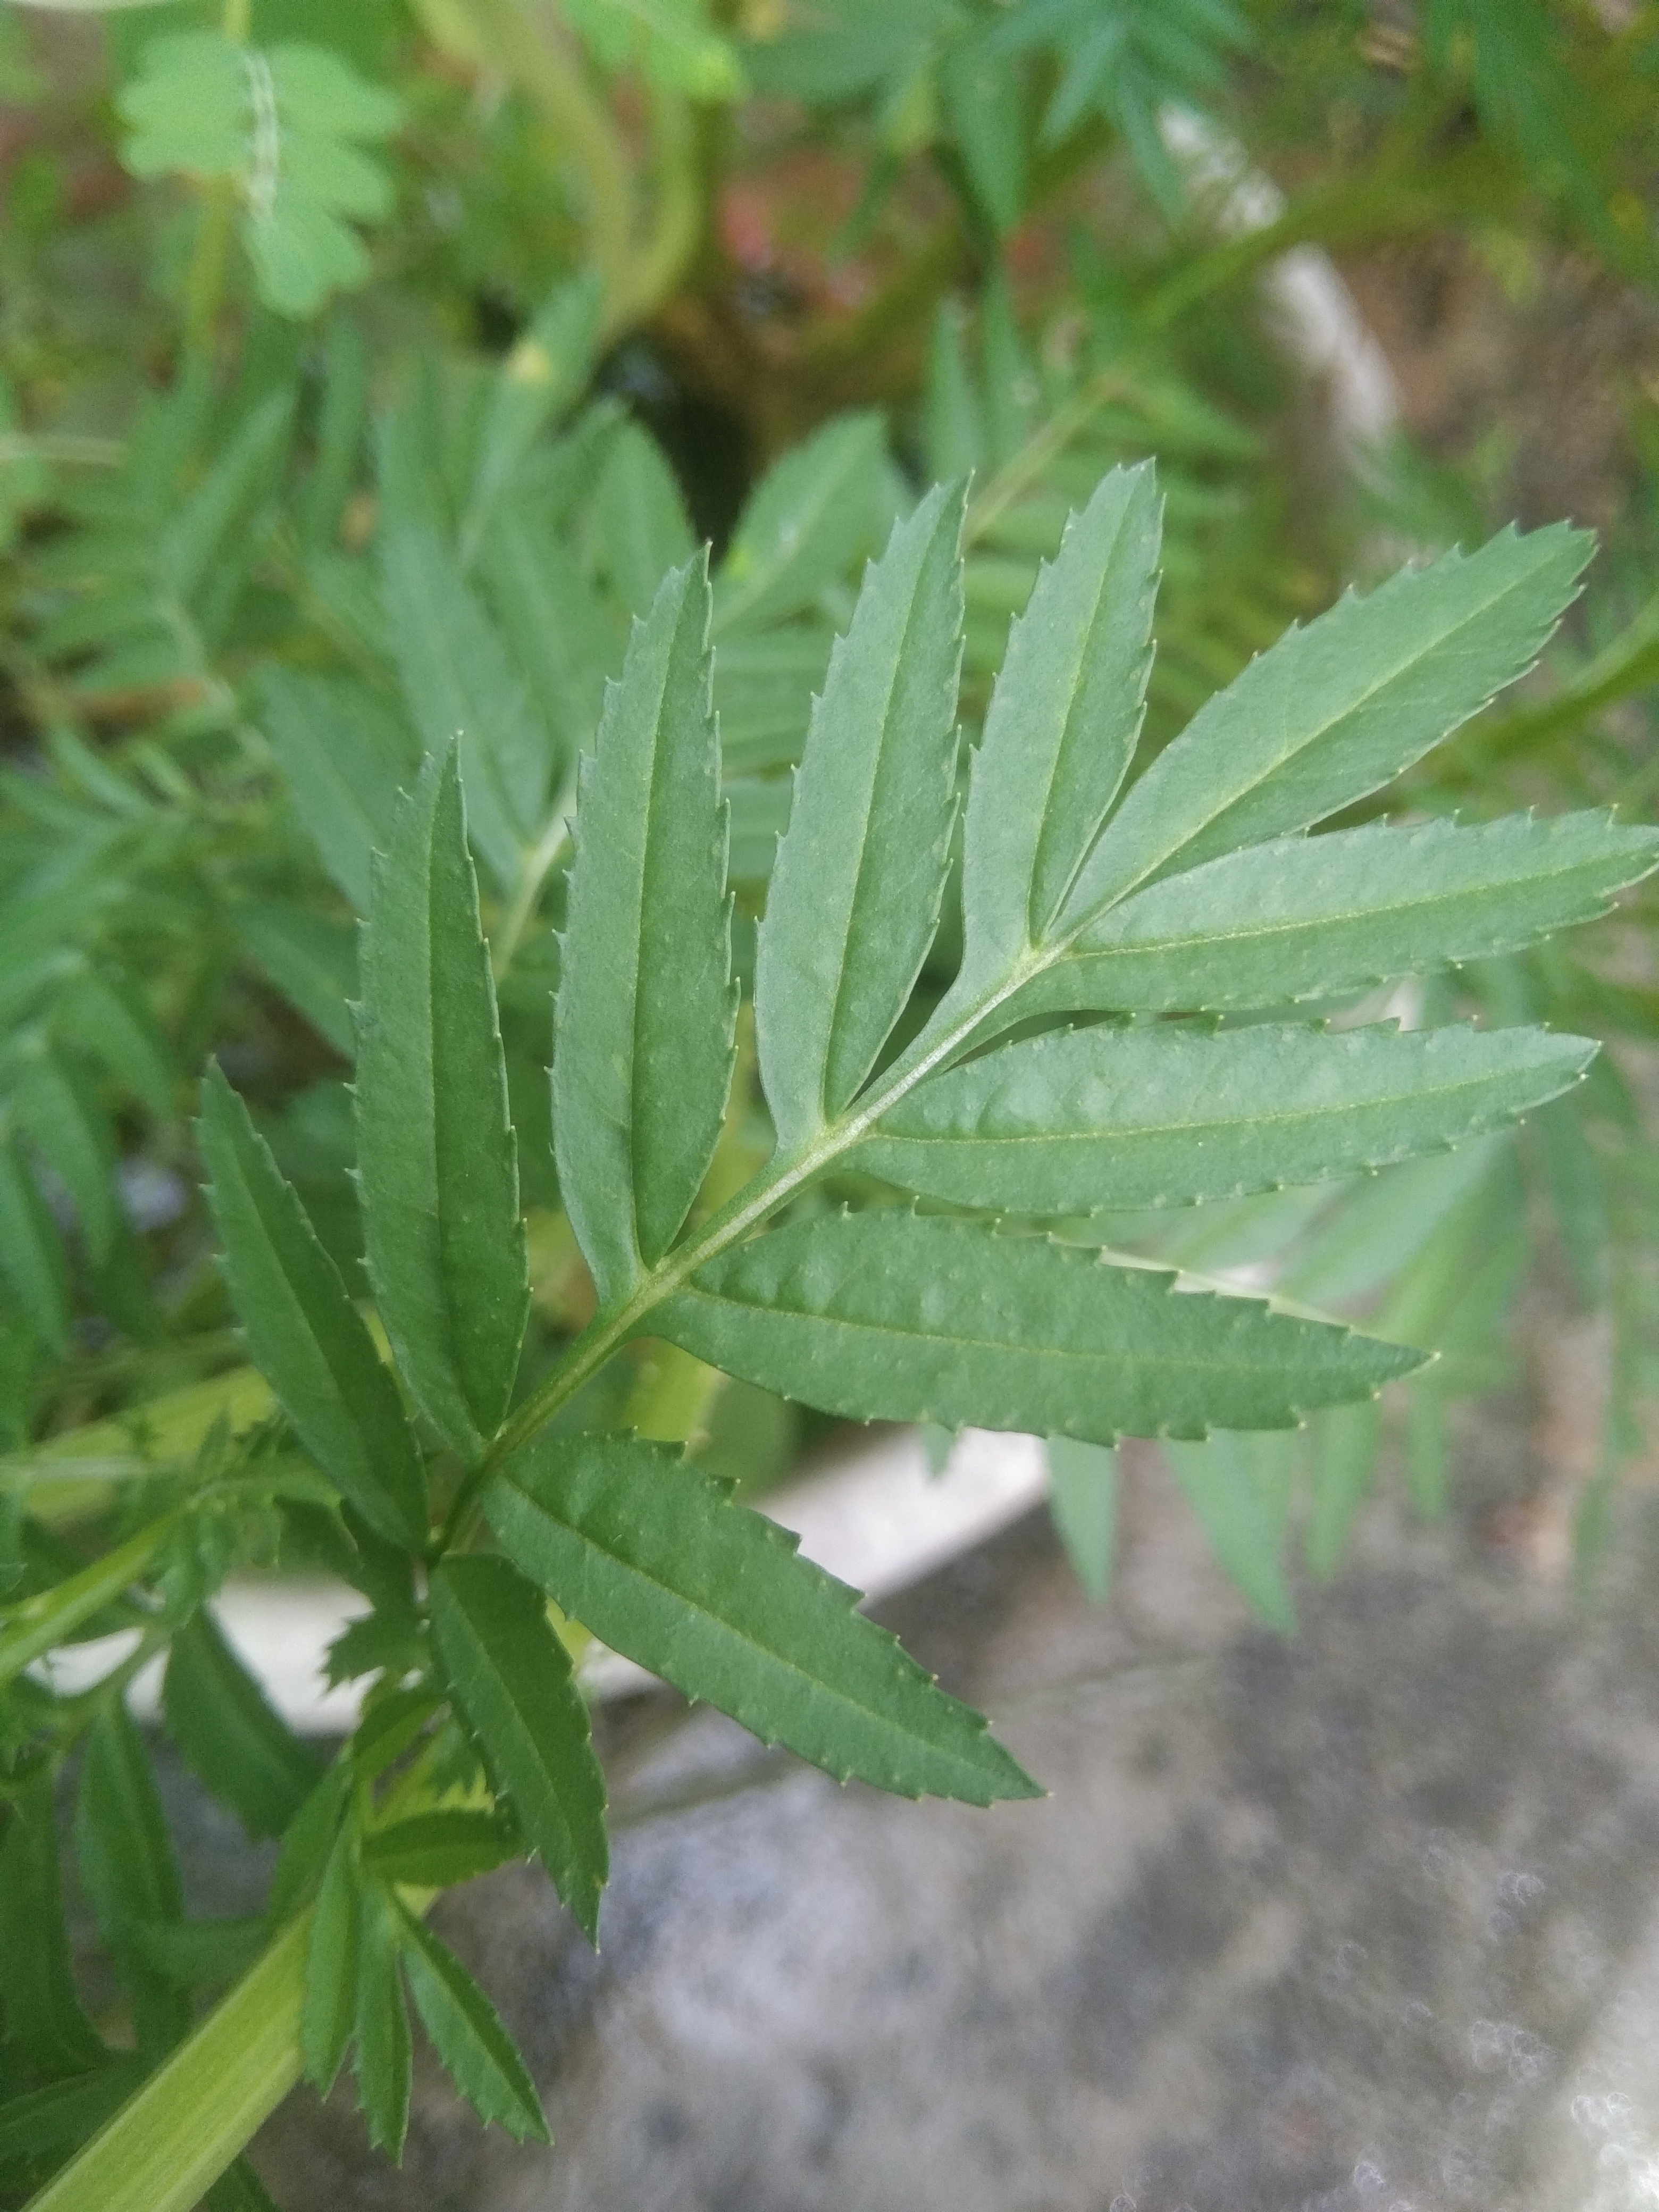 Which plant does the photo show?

marigold
